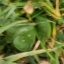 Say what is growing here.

grass
